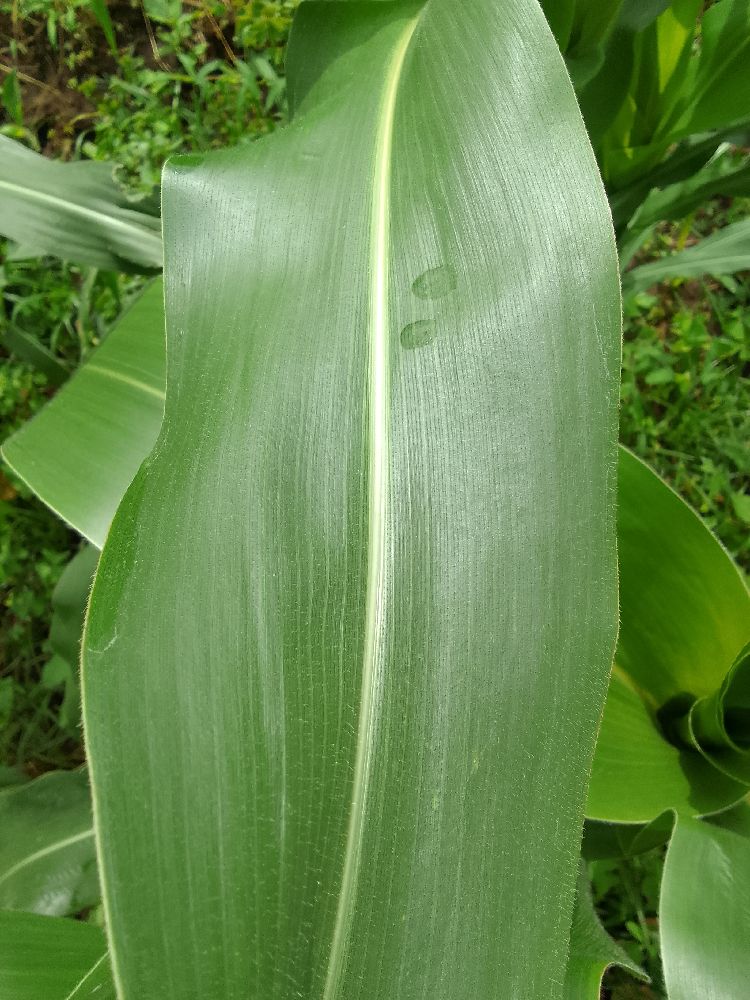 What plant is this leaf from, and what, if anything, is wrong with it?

maize, healthy
